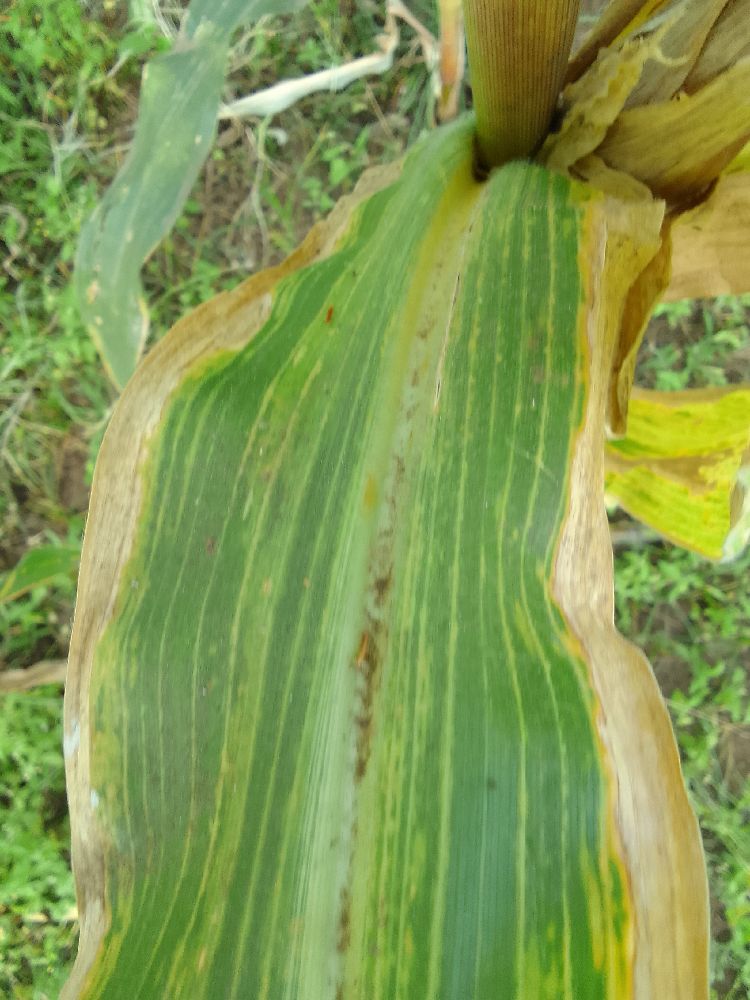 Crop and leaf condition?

maize, maize lethal necrosis
